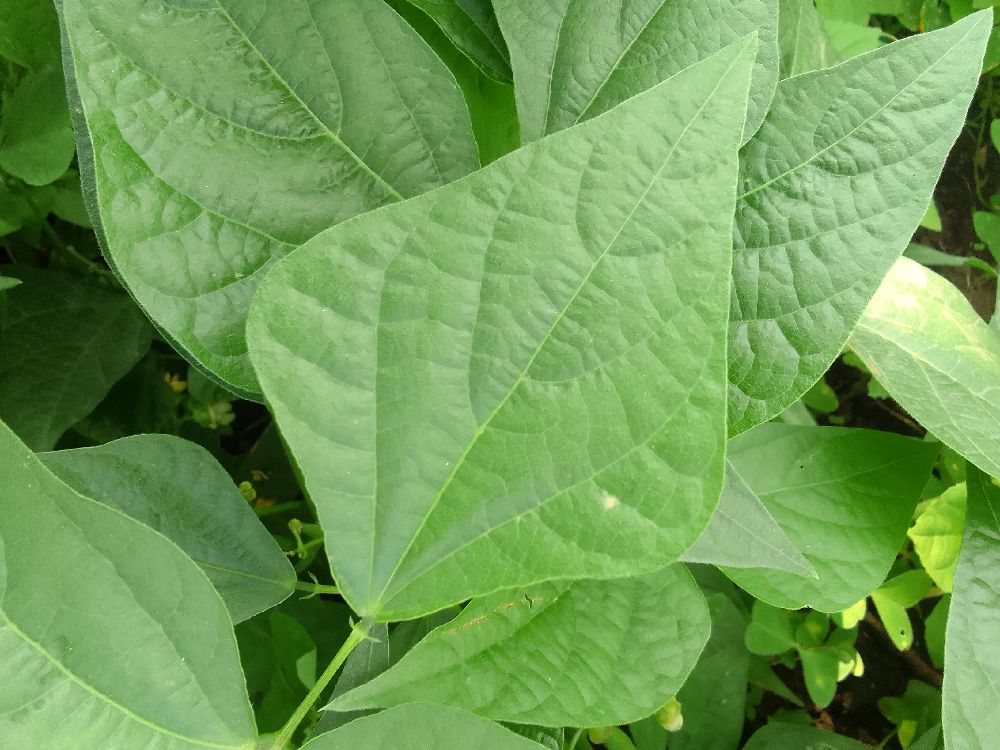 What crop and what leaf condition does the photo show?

common bean, healthy
